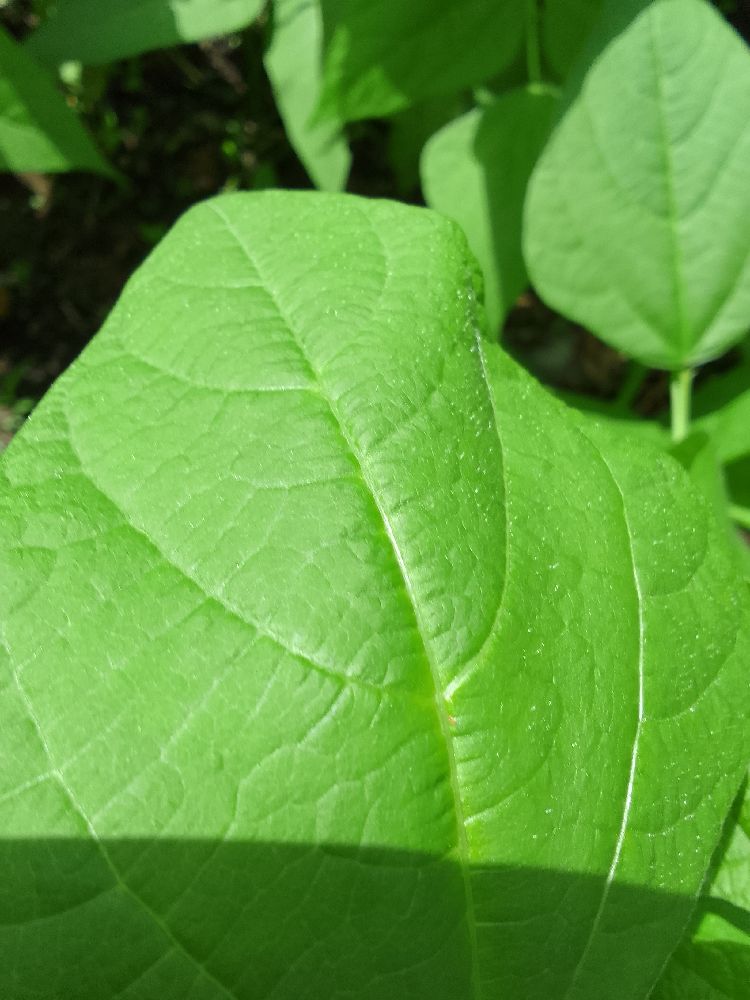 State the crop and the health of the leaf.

common bean, healthy
